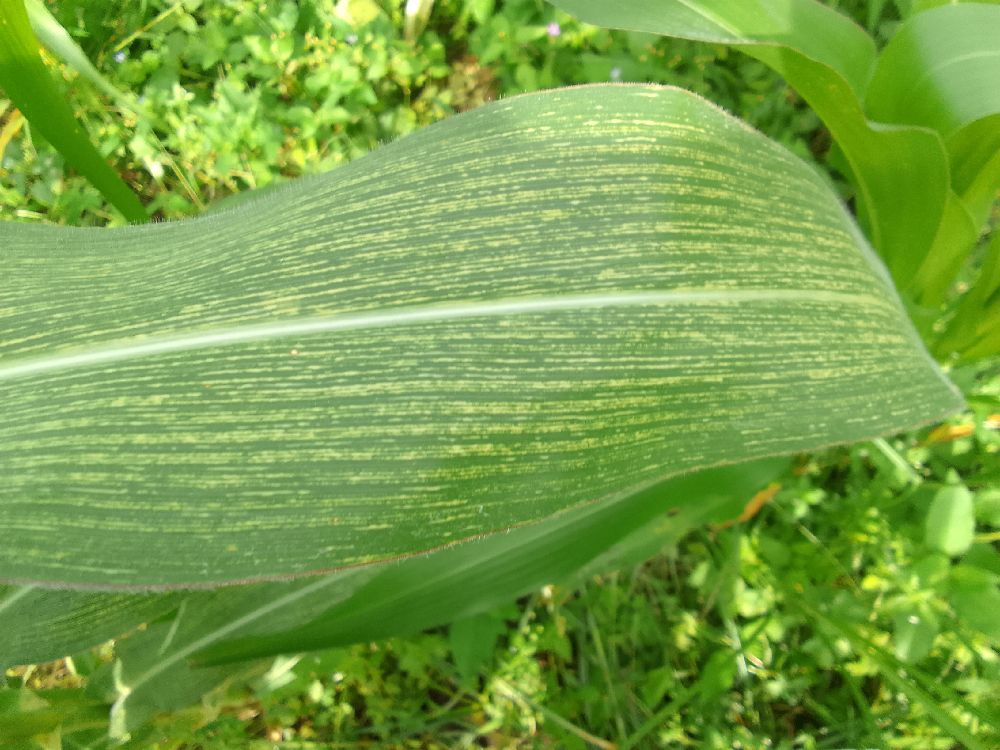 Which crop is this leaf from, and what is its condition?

maize, maize streak virus
